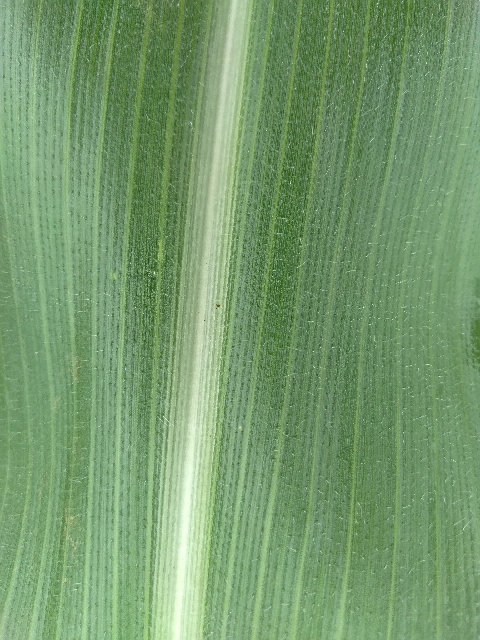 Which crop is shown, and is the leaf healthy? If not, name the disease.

maize, healthy
